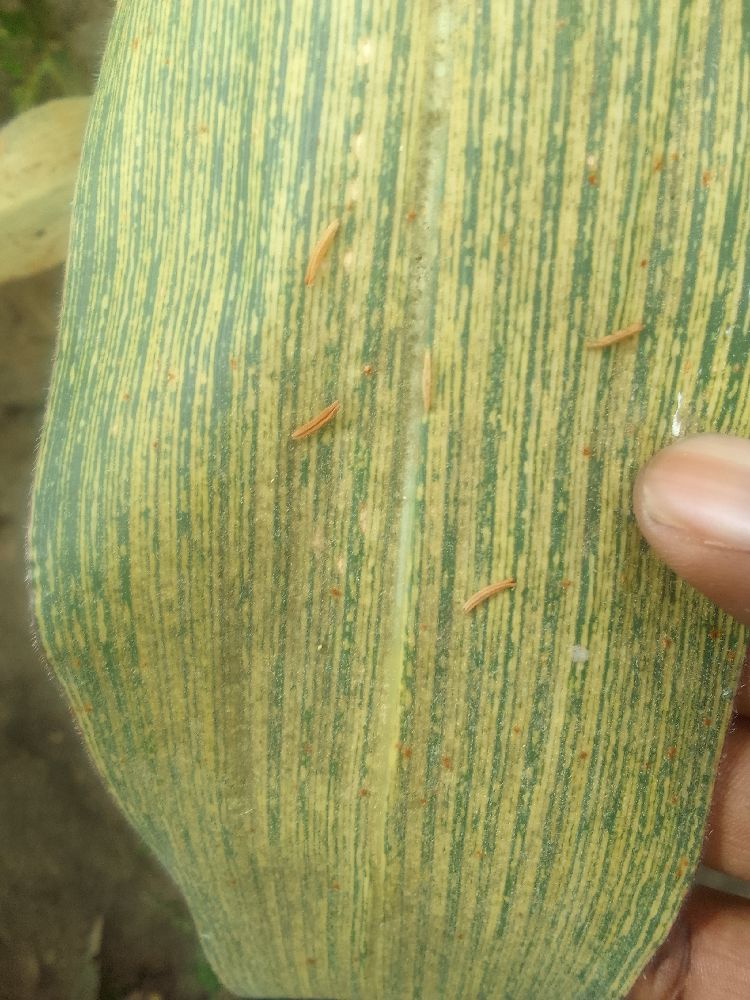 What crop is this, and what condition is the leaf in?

maize, maize streak virus
